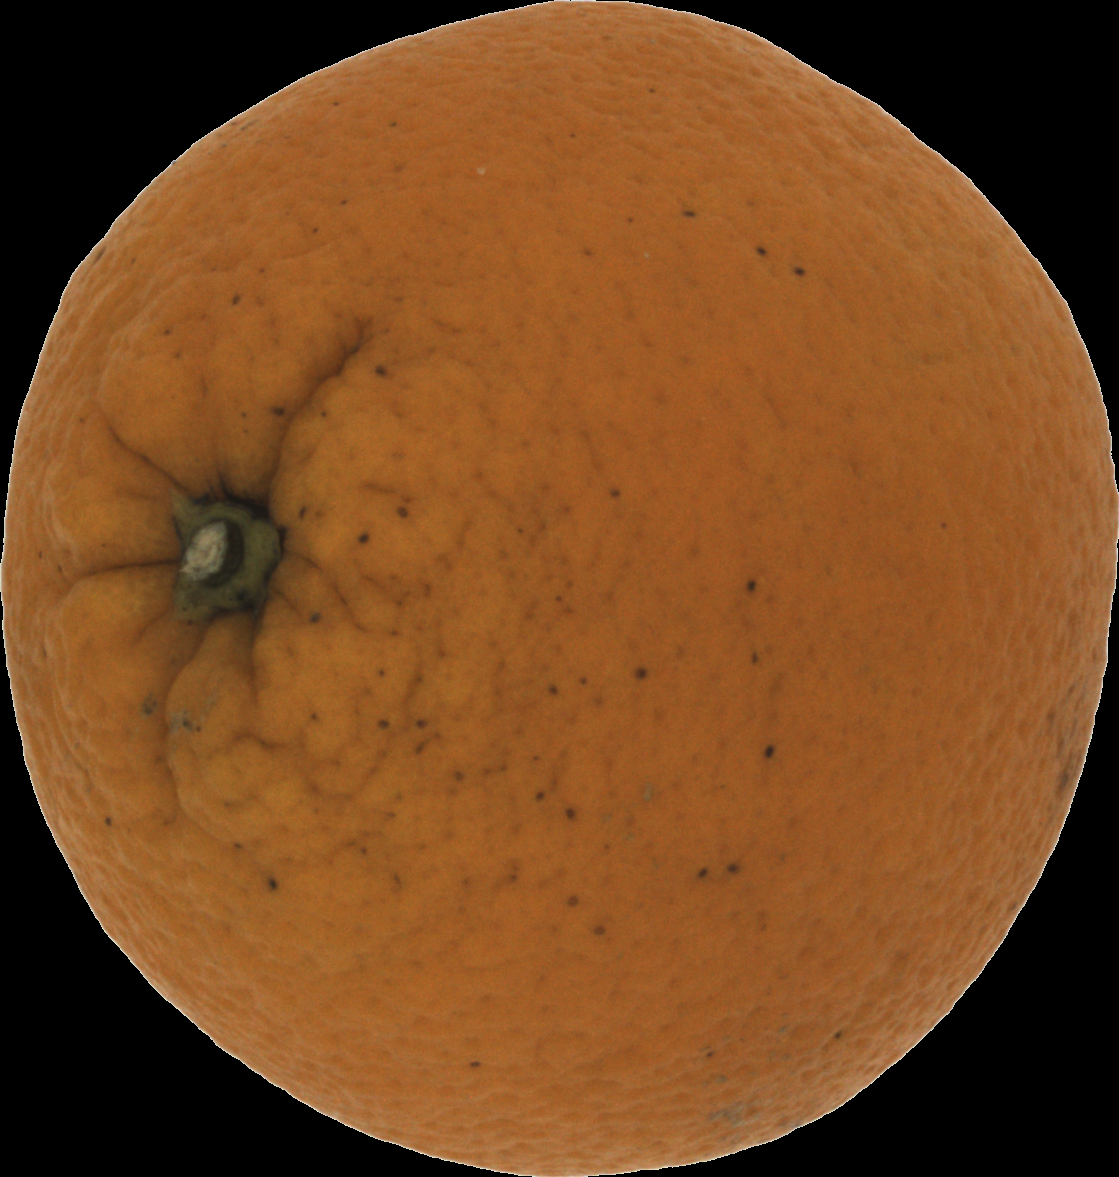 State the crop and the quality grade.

orange, bad
